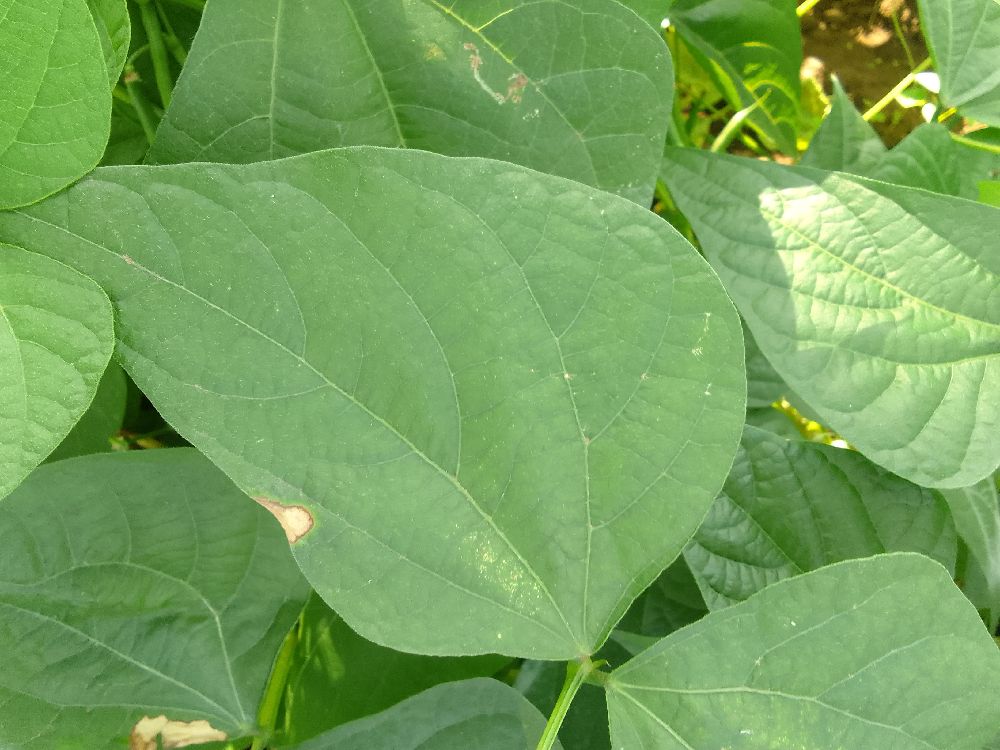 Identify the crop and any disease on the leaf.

common bean, healthy
